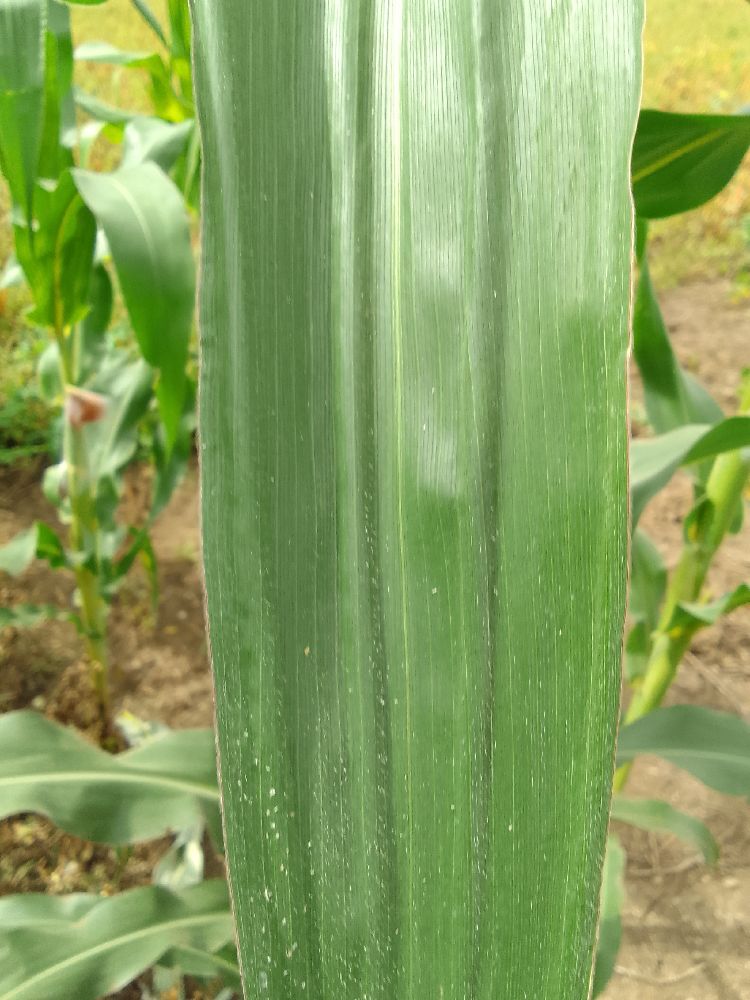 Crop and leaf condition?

maize, healthy
